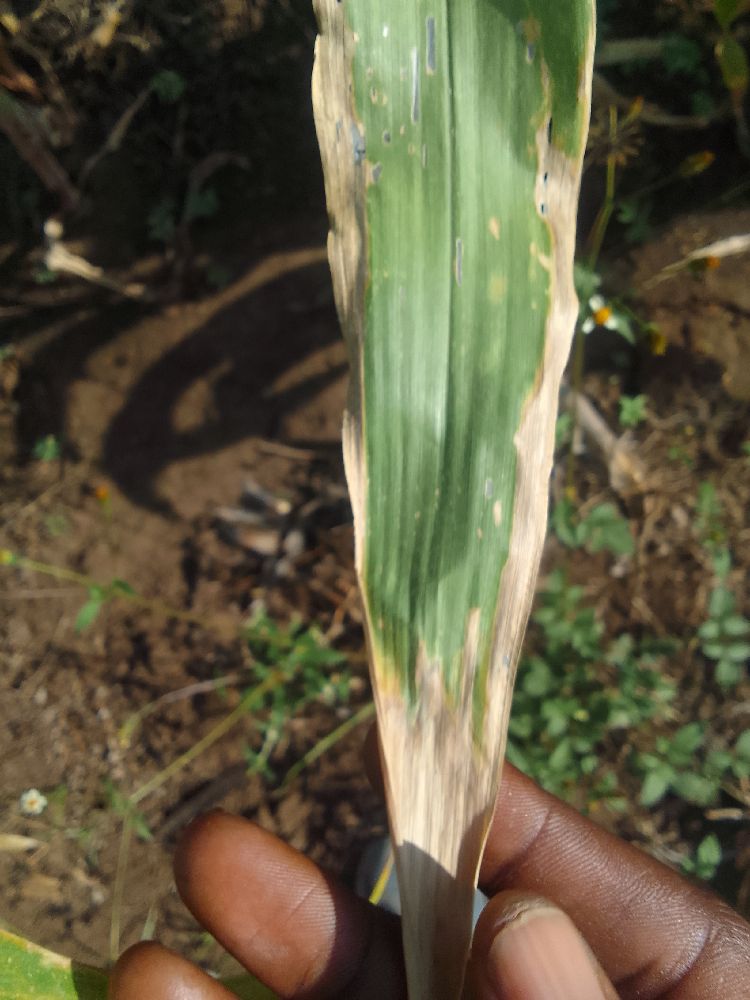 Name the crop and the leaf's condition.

maize, maize lethal necrosis
